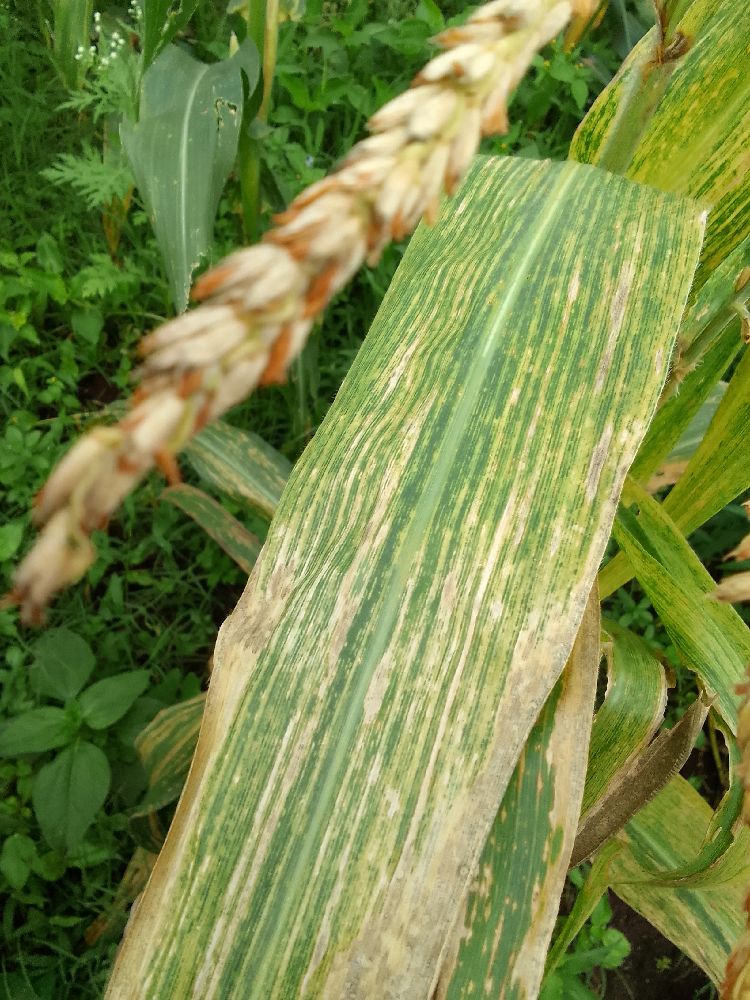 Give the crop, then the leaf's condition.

maize, maize lethal necrosis
